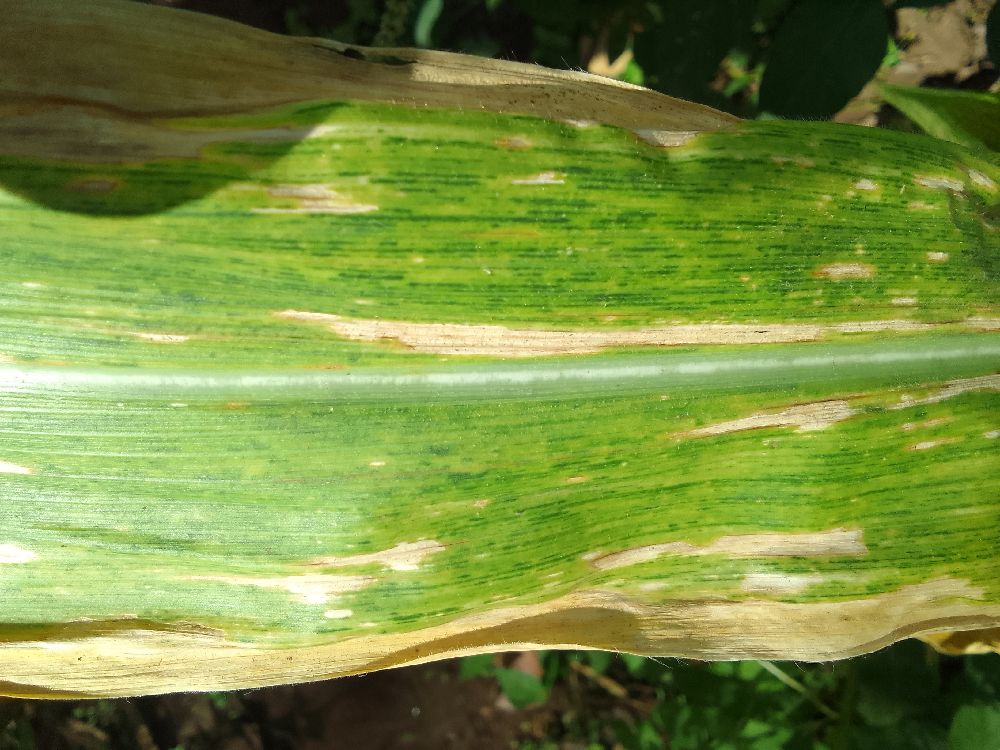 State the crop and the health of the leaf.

maize, maize lethal necrosis
